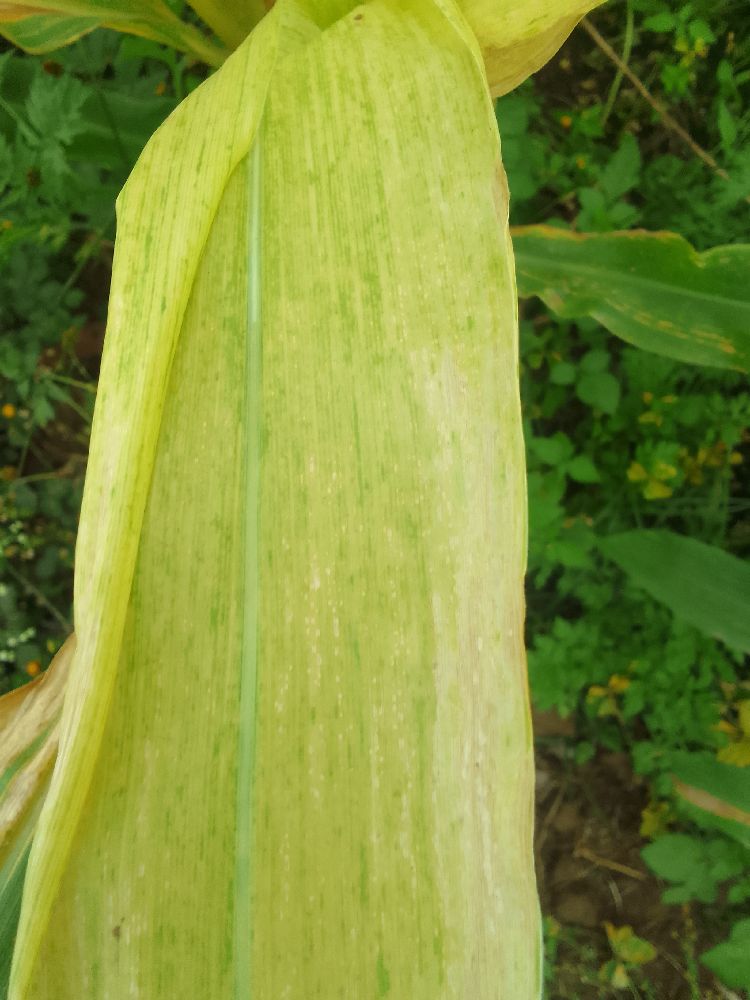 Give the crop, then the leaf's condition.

maize, maize lethal necrosis
